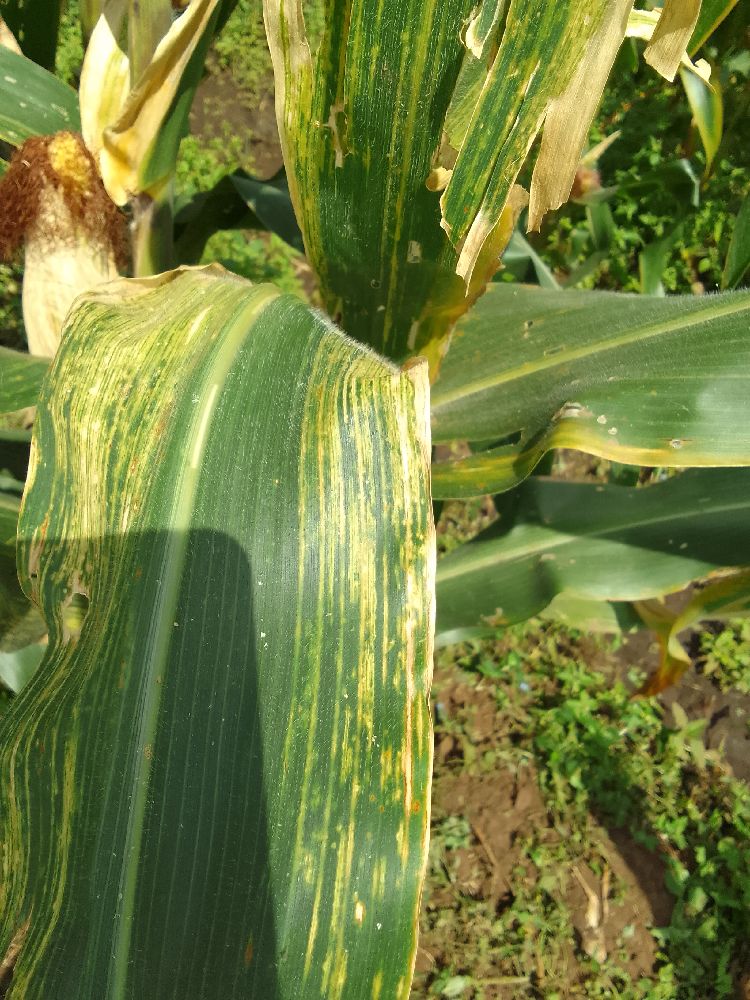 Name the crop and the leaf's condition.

maize, maize lethal necrosis
